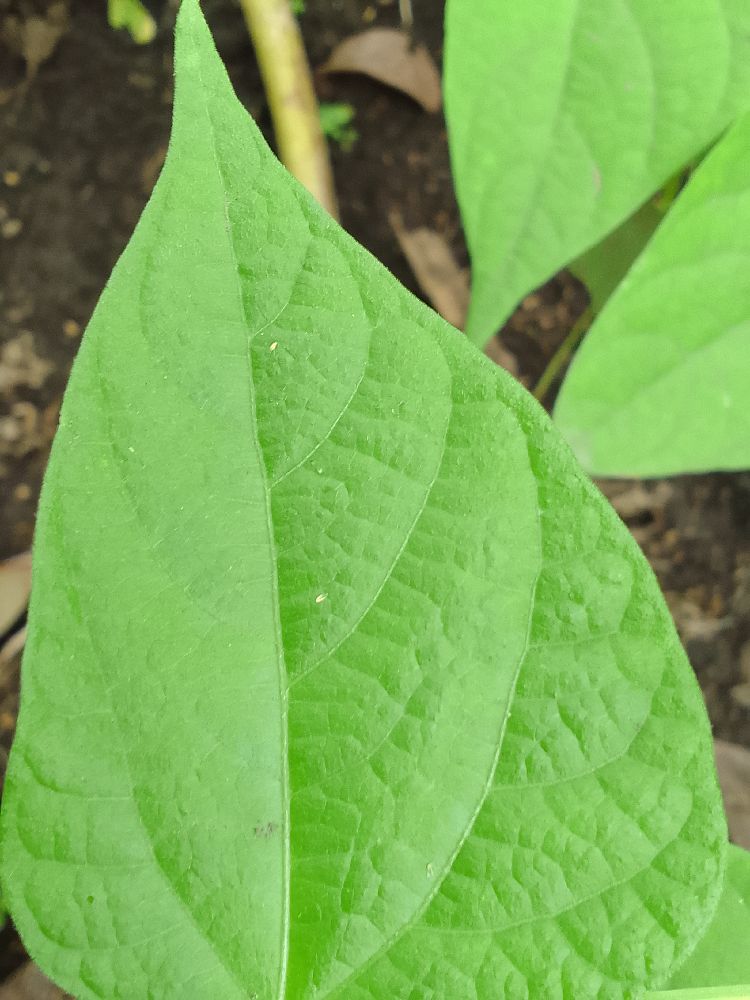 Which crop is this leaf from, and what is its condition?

common bean, healthy
